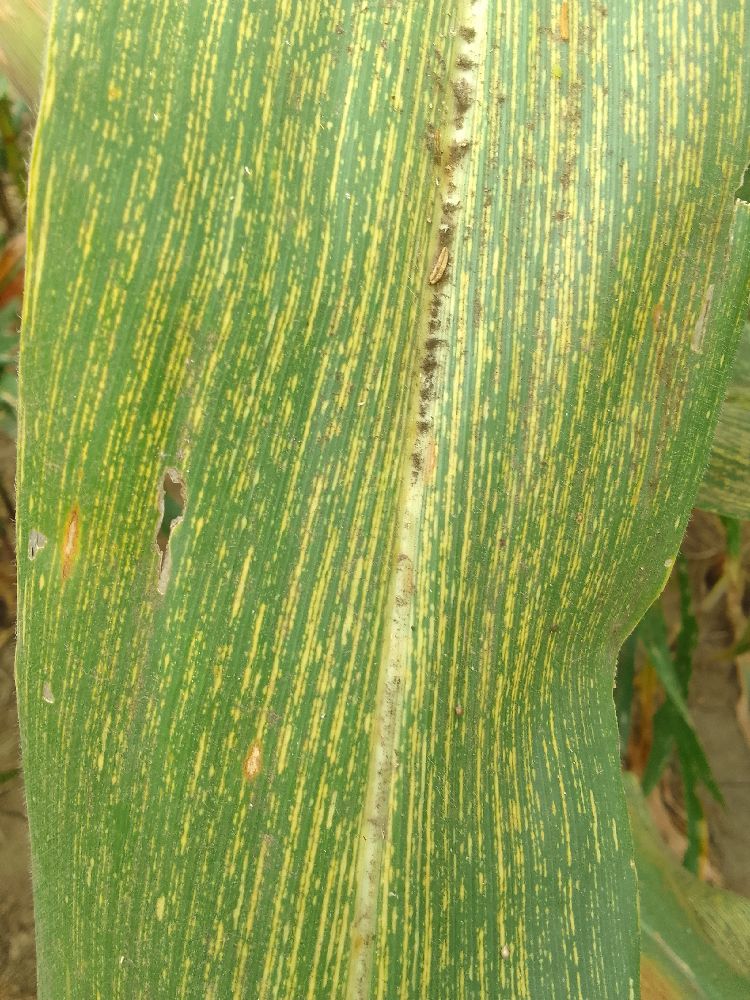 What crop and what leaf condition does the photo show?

maize, maize streak virus
